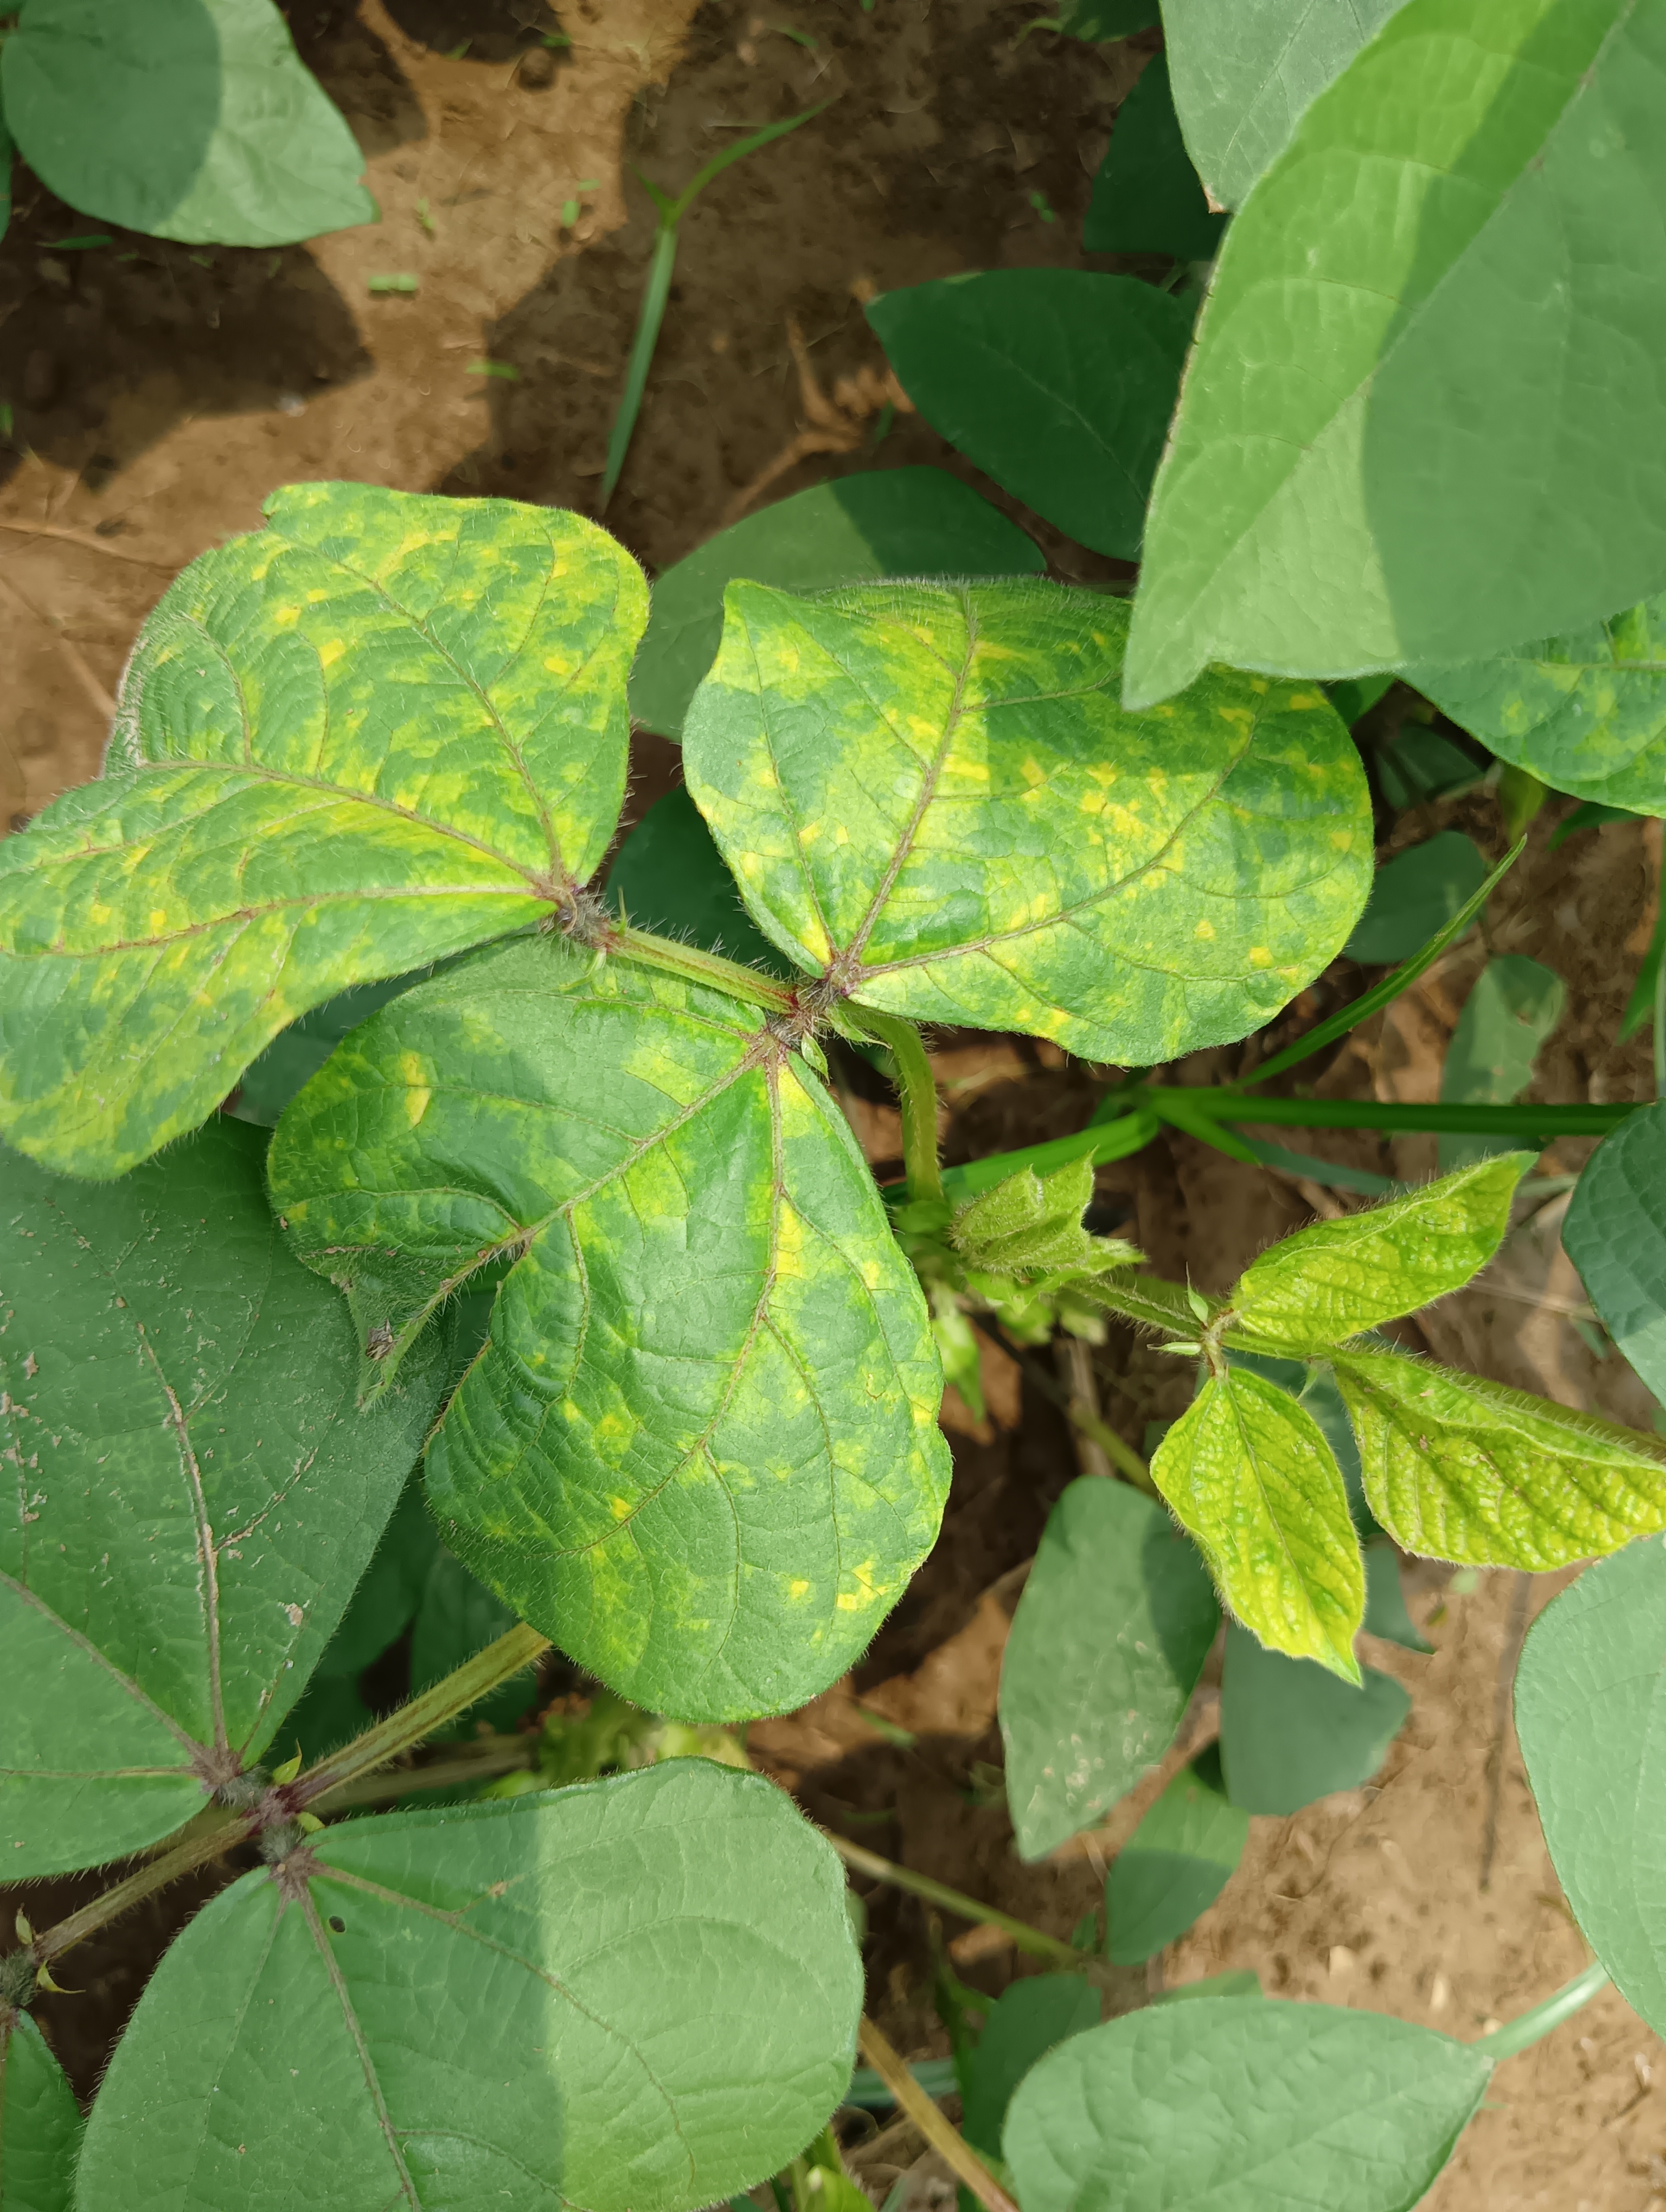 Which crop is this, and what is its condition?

mungbean, yellow mosaic
